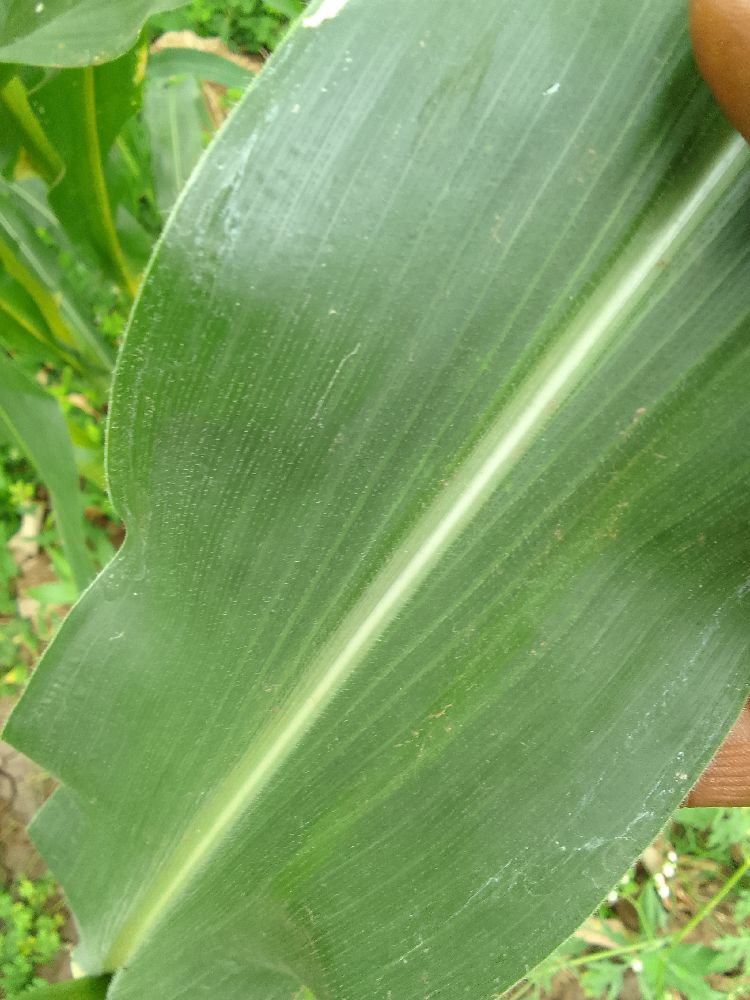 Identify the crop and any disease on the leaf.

maize, healthy
